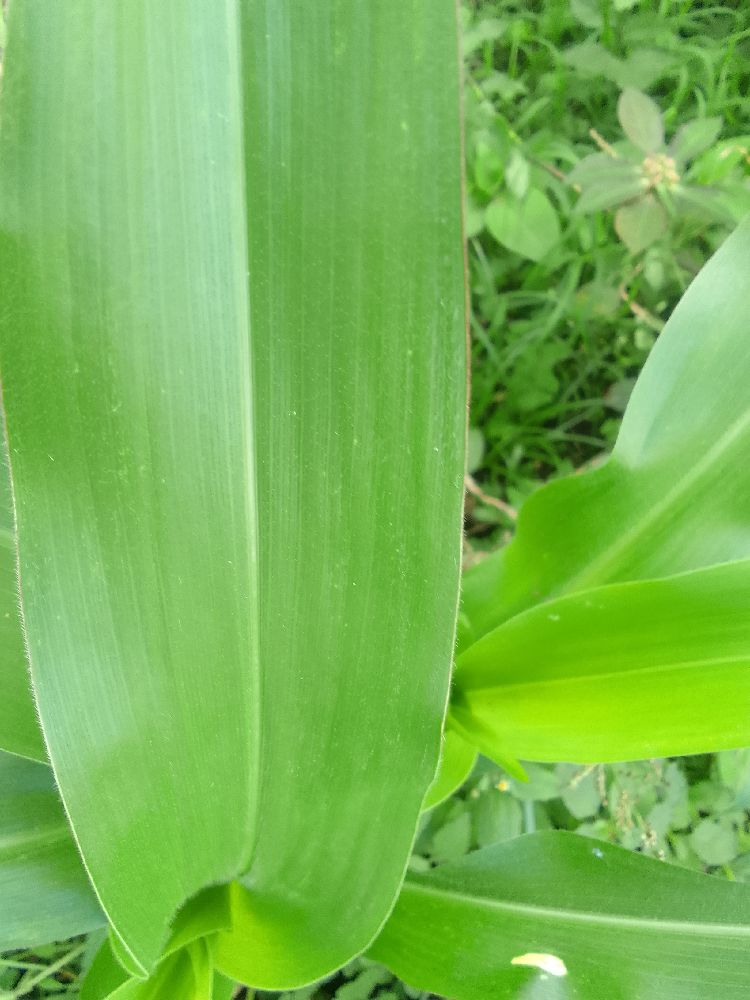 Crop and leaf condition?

maize, healthy
